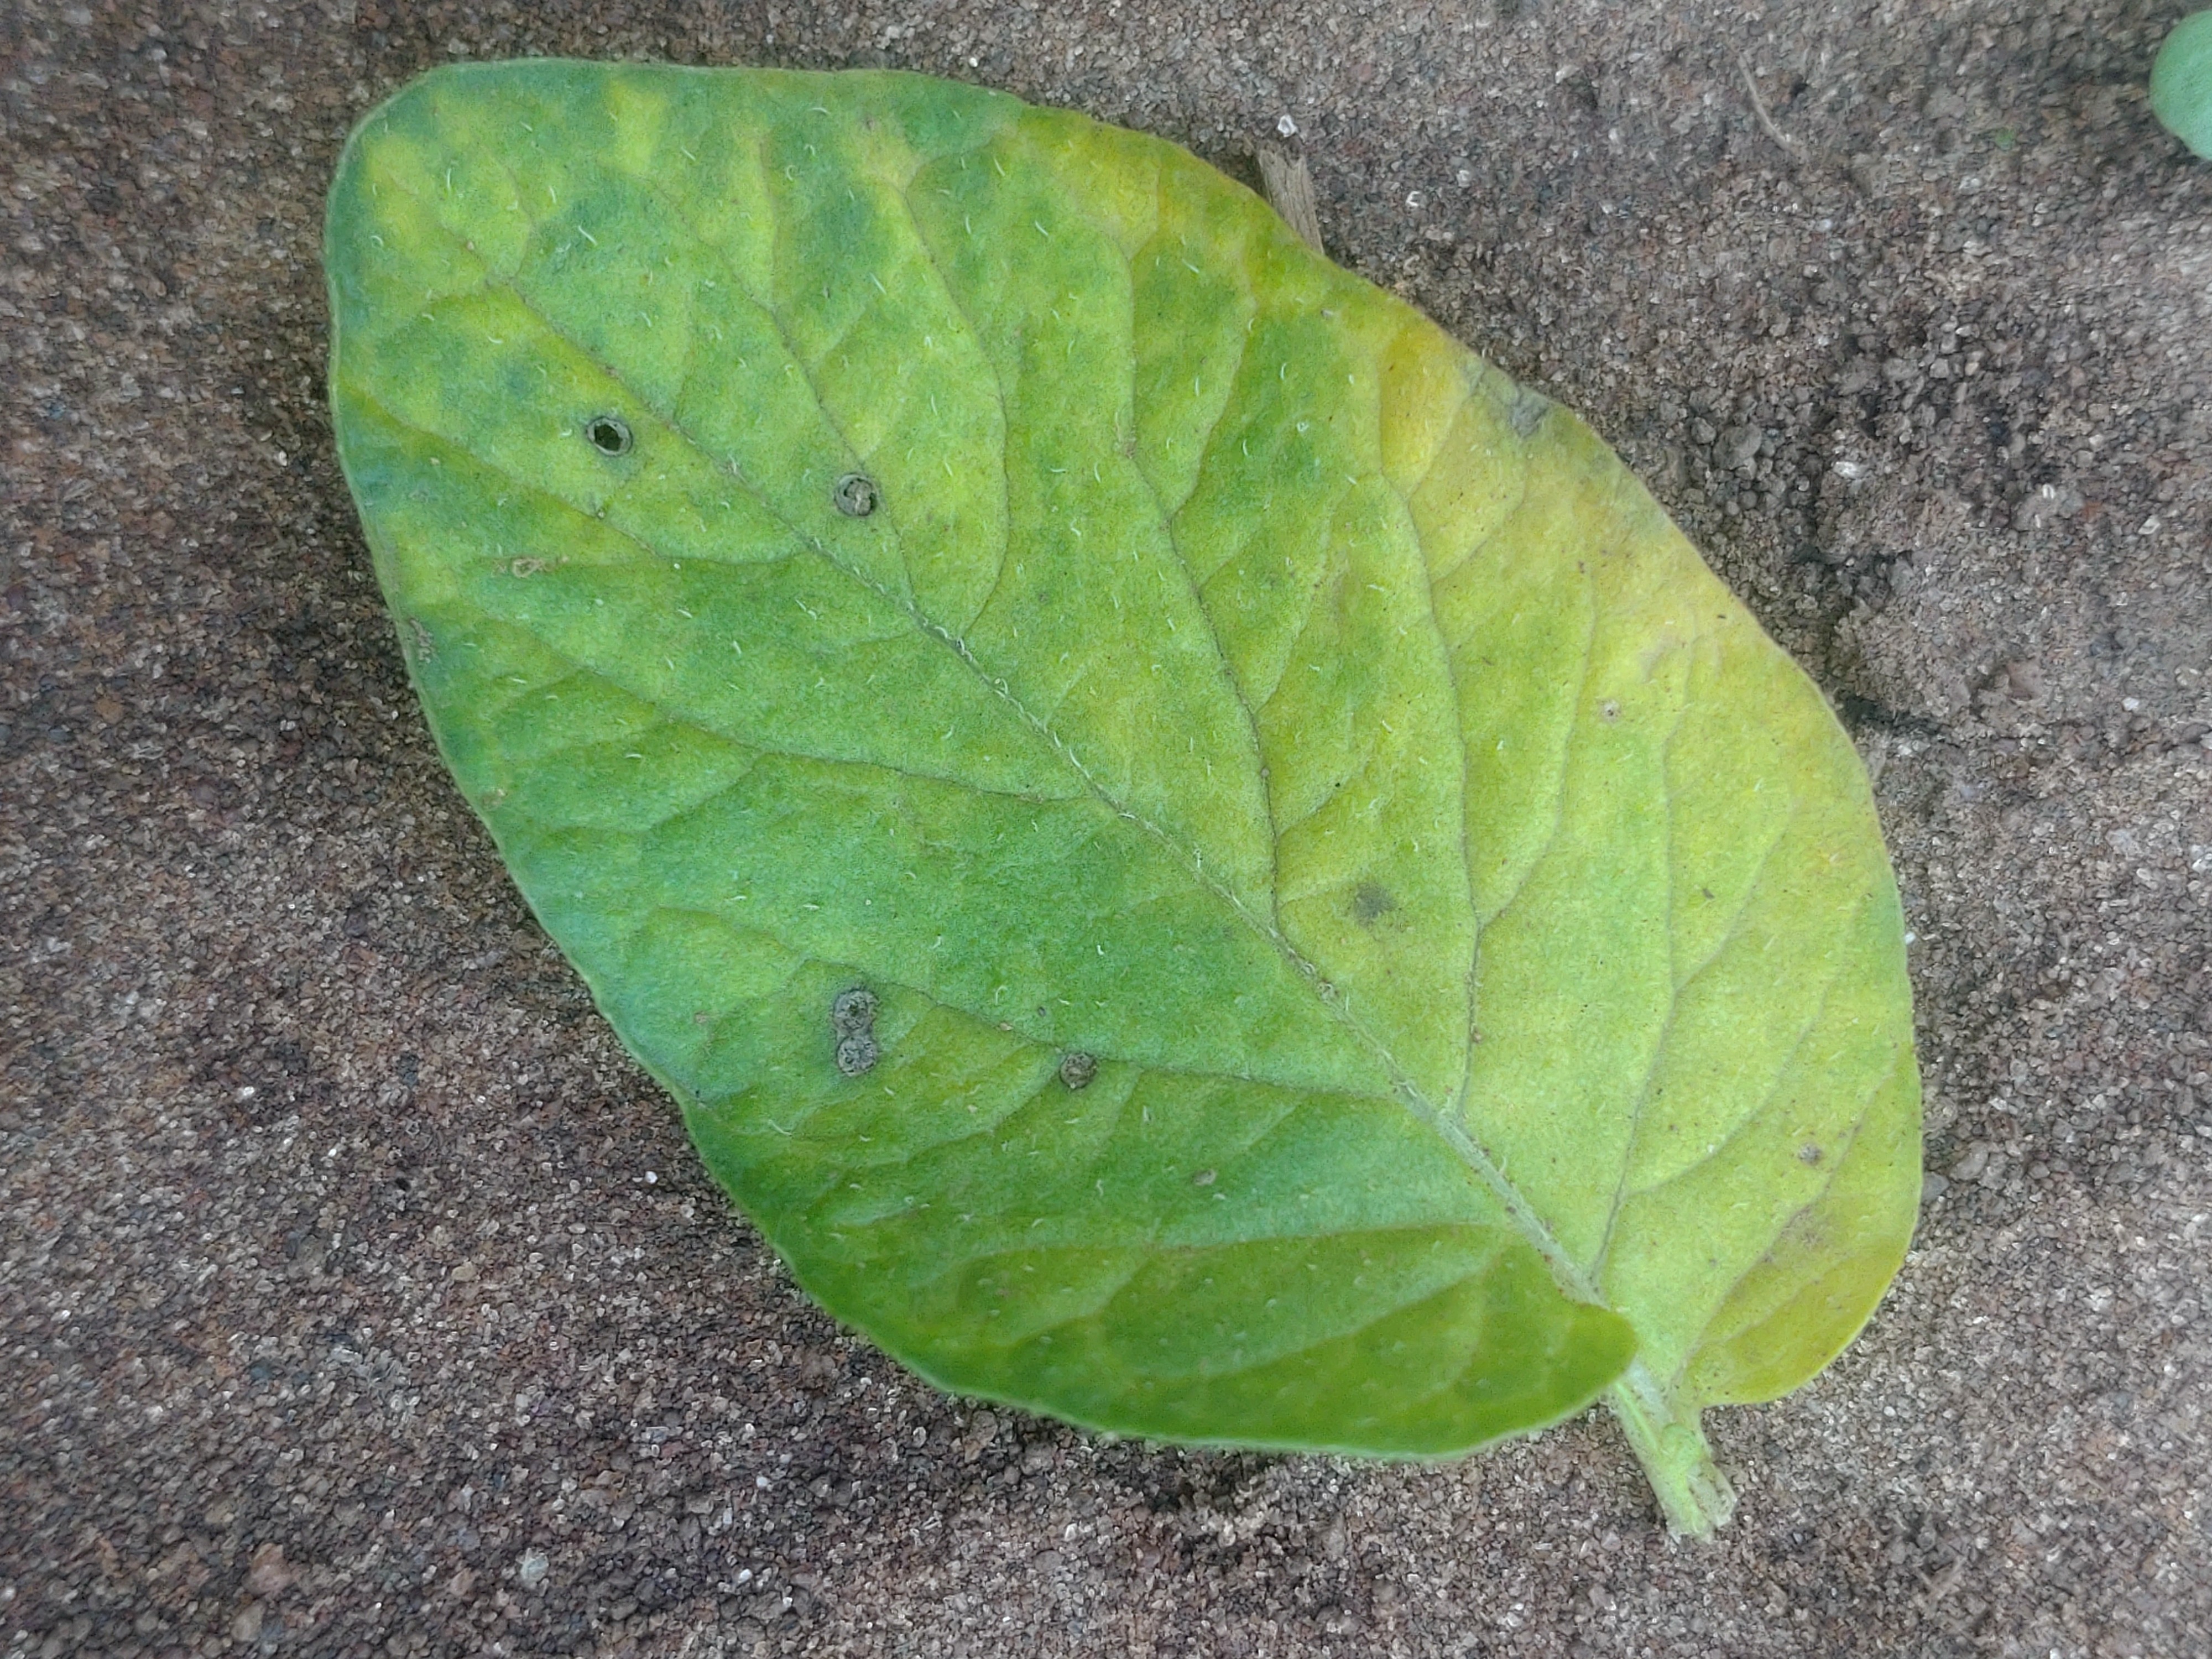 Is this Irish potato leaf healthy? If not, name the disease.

late blight
